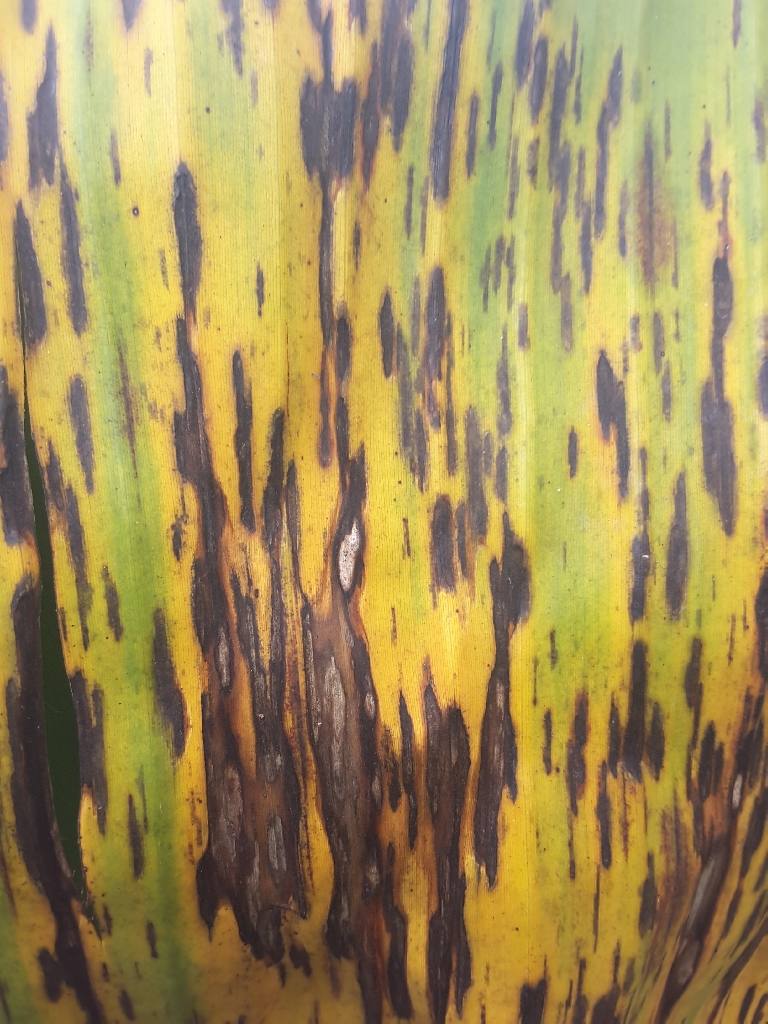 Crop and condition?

banana, black sigatoka
